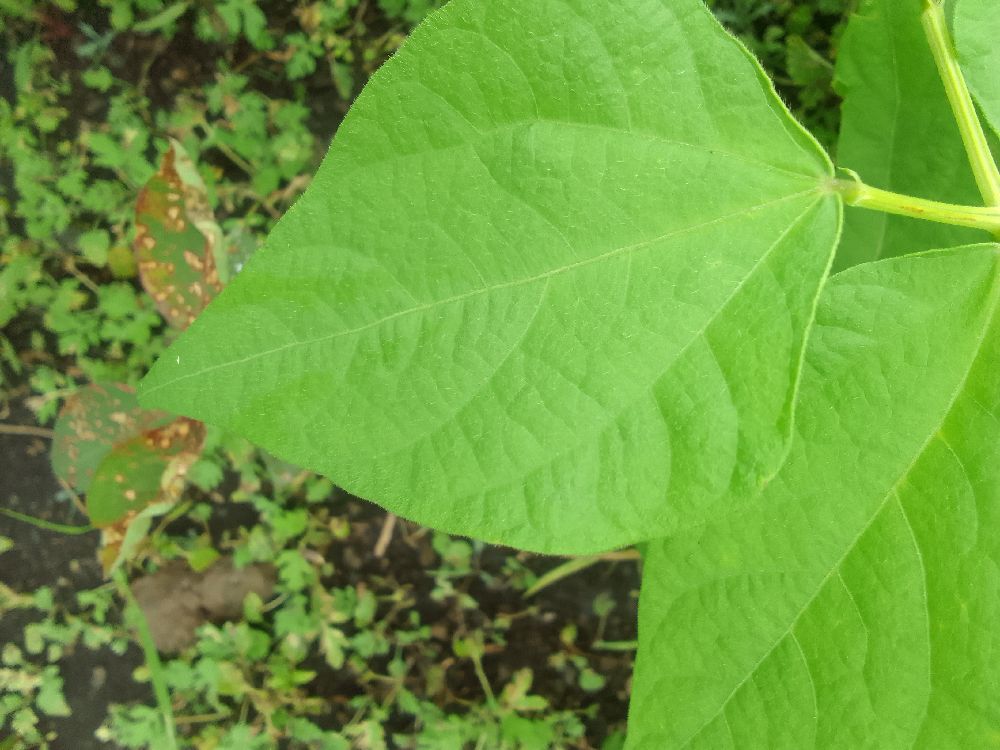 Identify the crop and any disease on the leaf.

common bean, healthy
